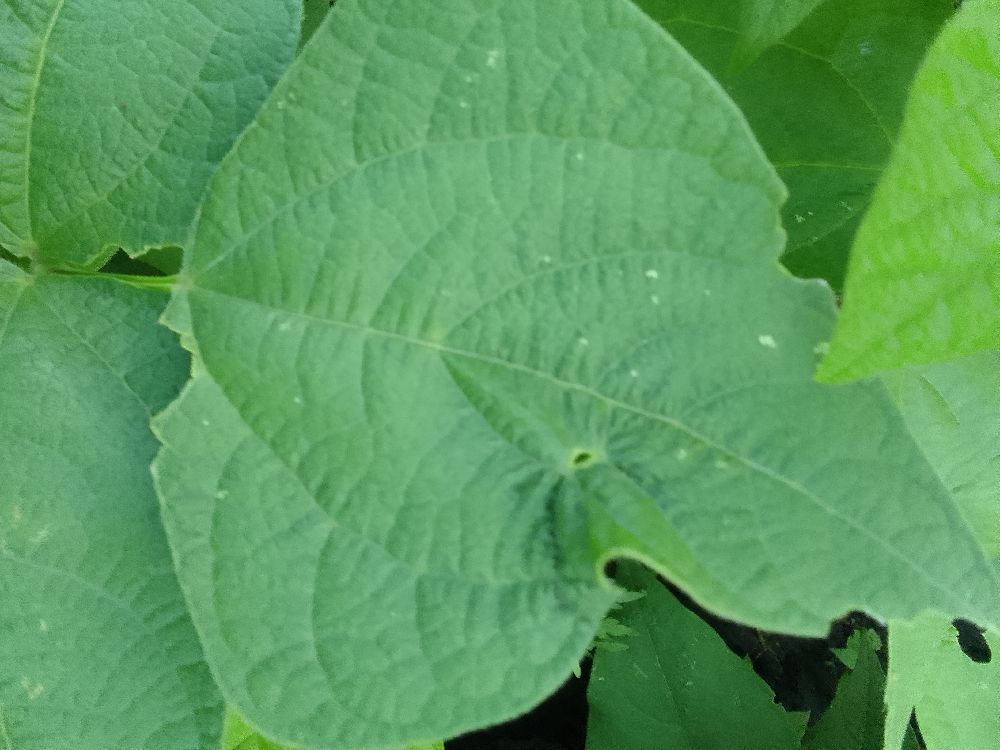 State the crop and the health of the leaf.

common bean, healthy
